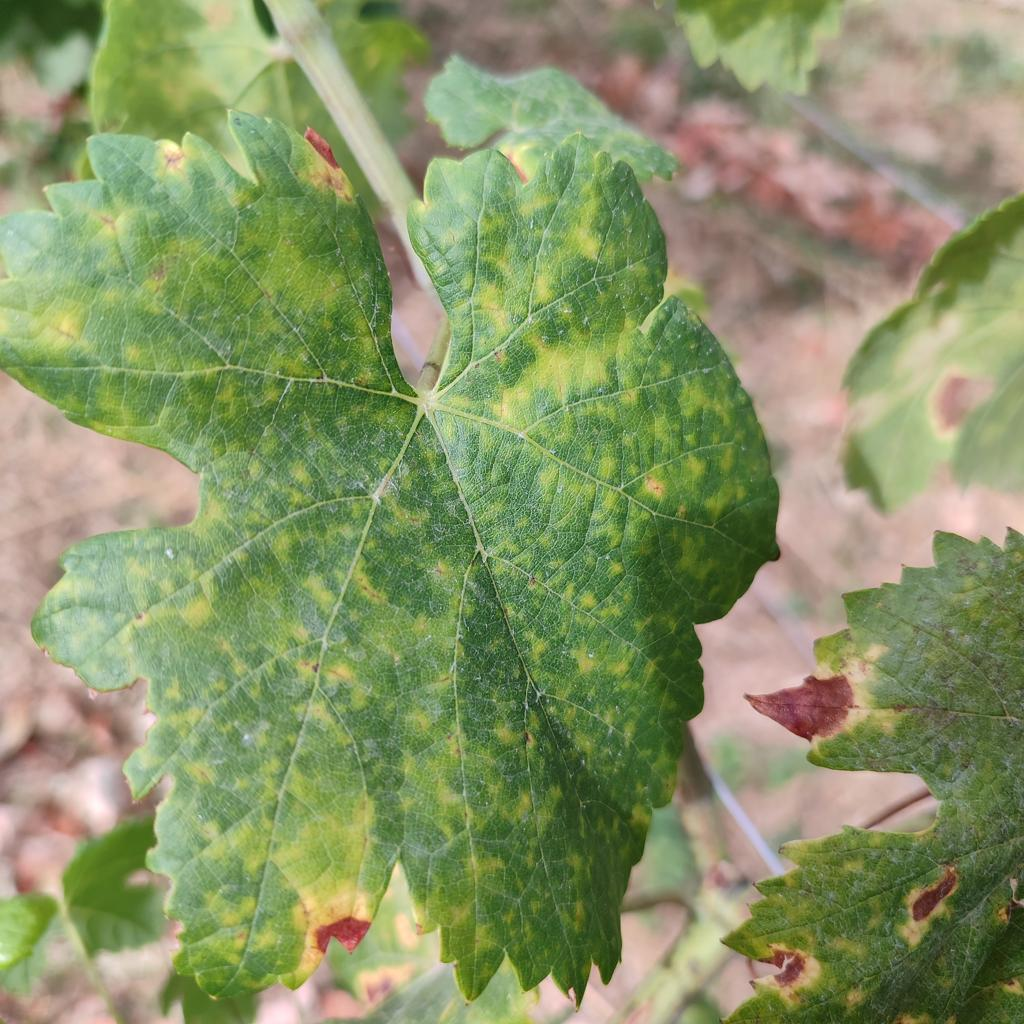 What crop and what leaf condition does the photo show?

grapevine, esca complex
